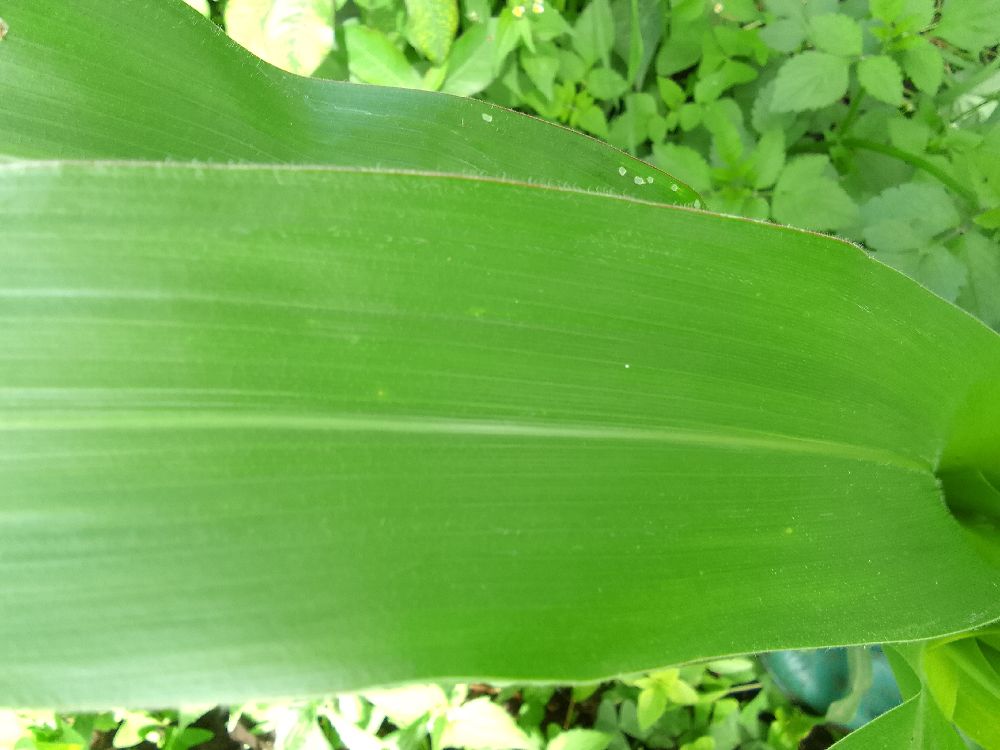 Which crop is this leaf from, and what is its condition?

maize, healthy
